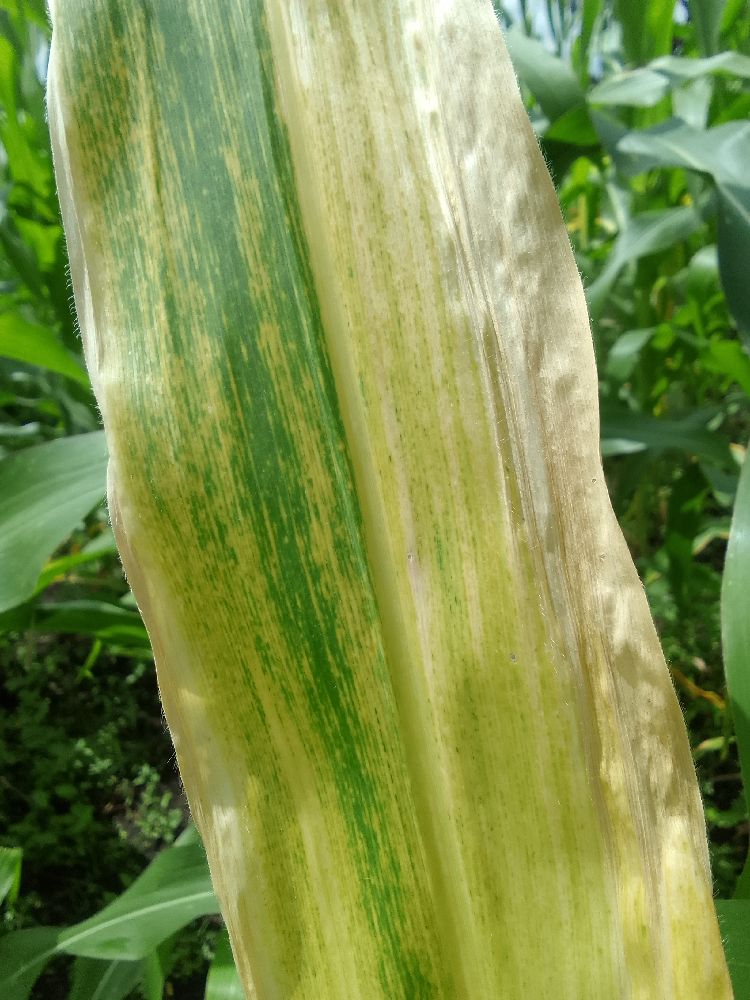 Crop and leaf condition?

maize, maize lethal necrosis
